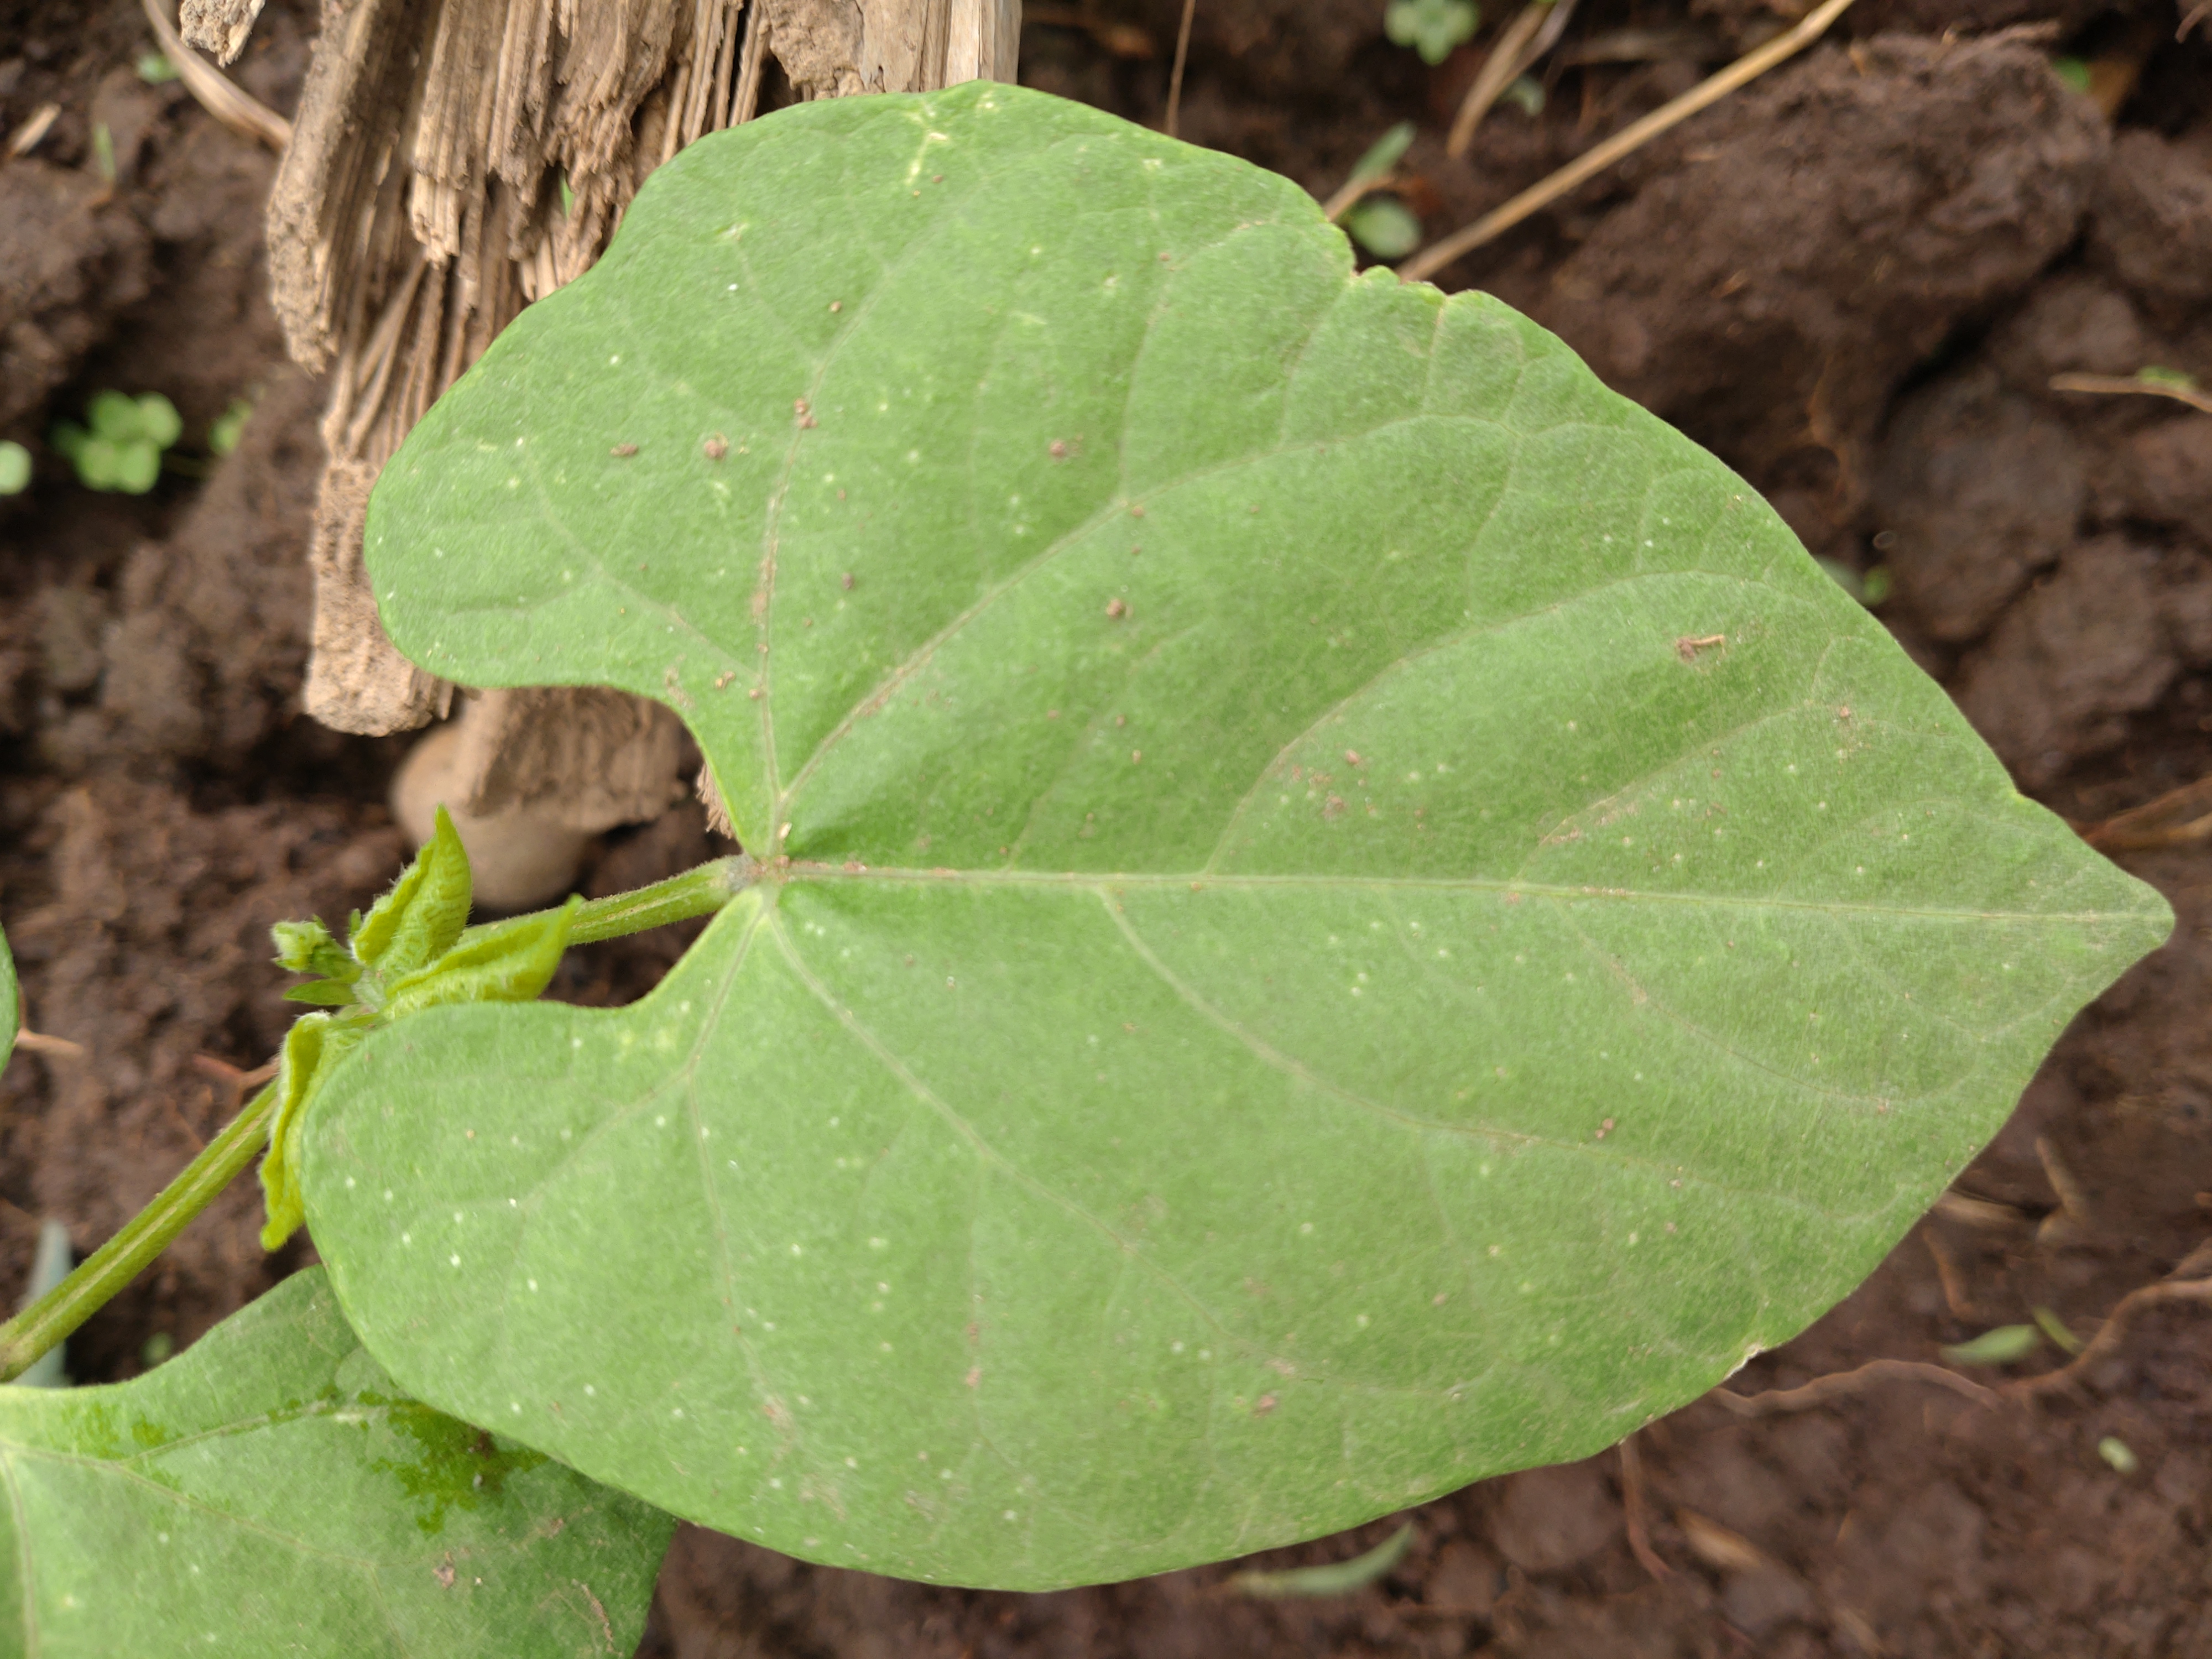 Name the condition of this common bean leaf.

healthy
